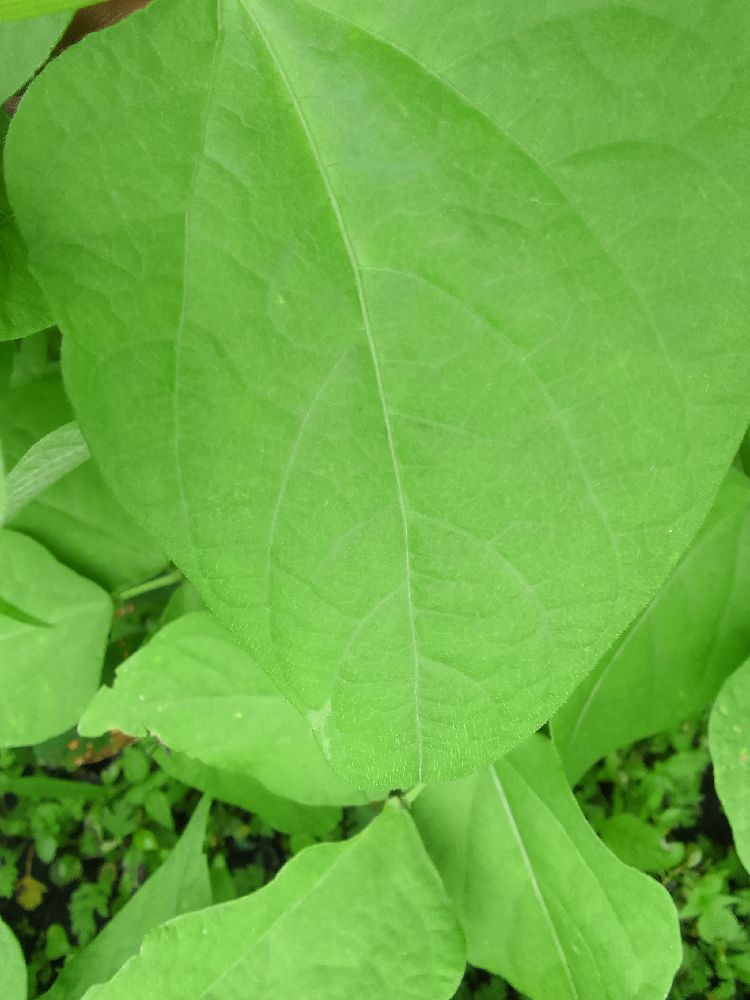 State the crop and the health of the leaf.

common bean, healthy
